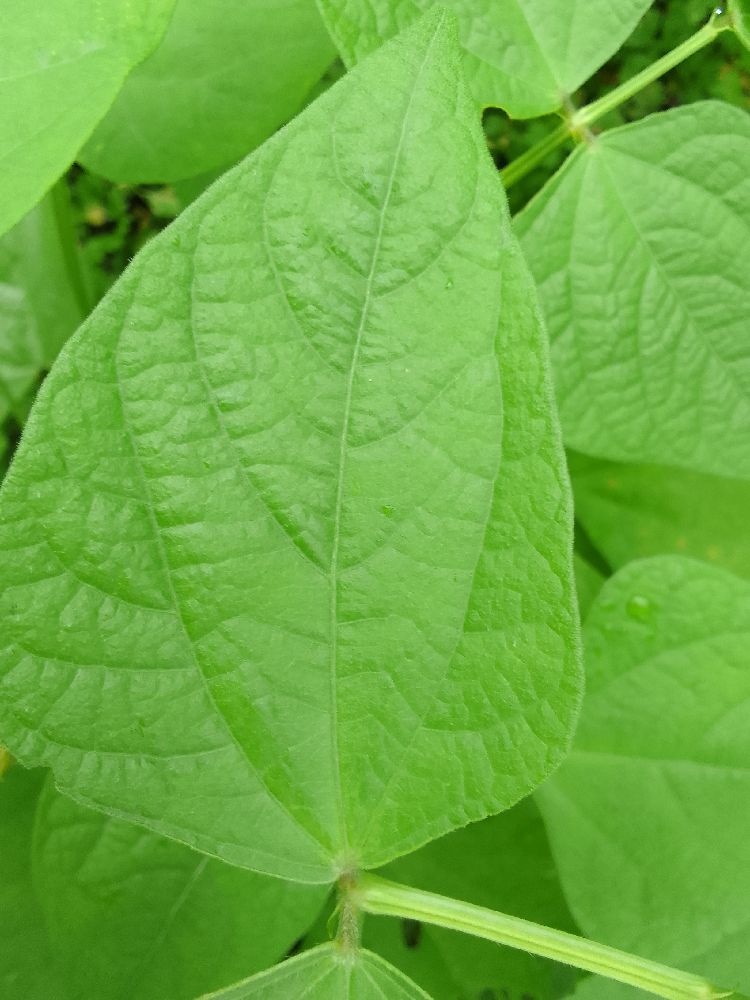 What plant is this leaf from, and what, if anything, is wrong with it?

common bean, healthy
